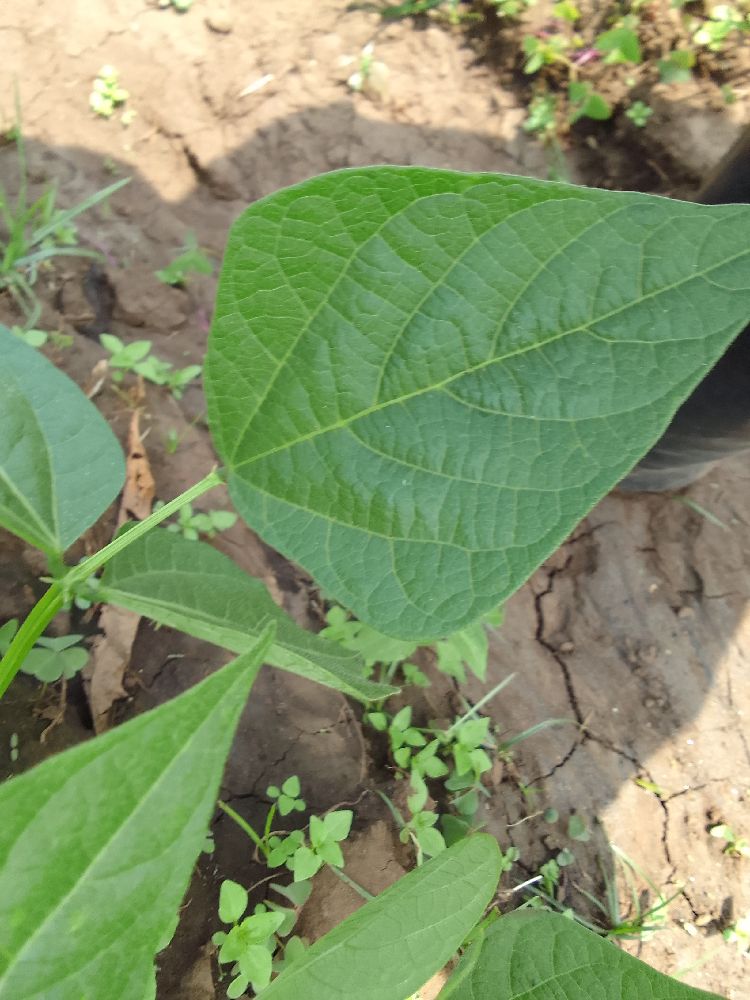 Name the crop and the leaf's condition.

common bean, healthy
